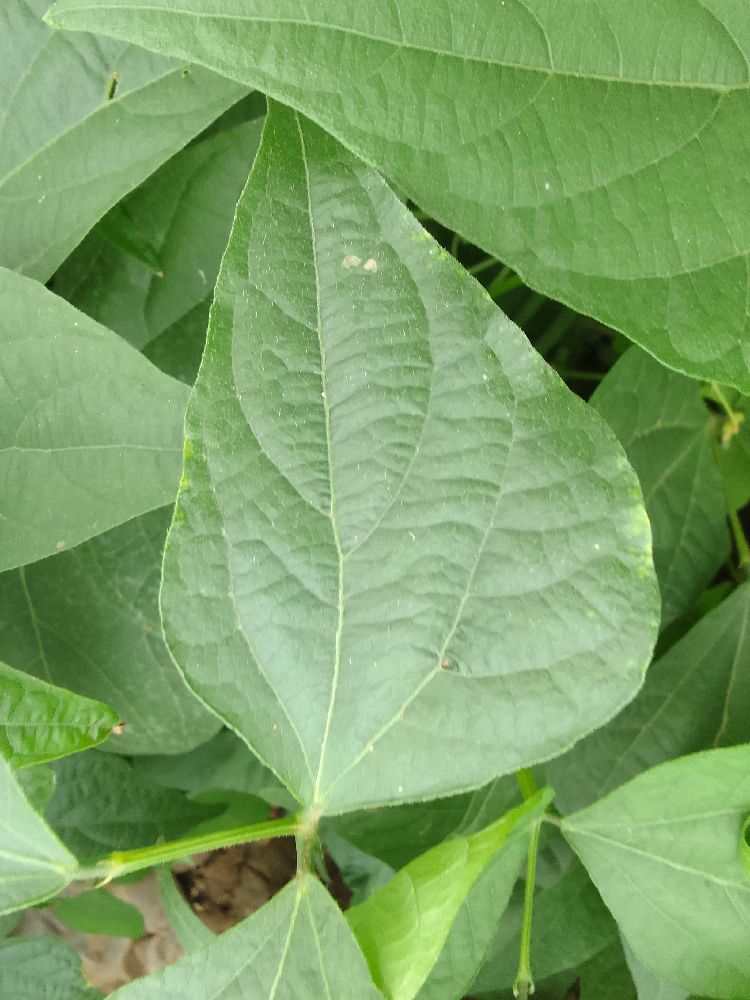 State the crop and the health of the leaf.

common bean, healthy
